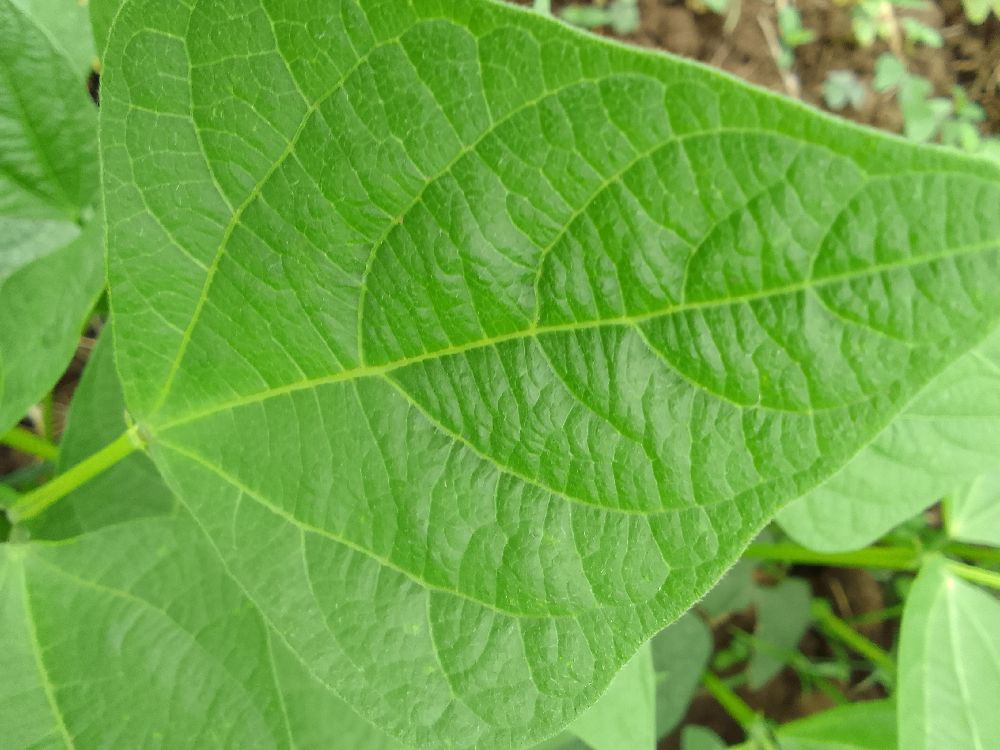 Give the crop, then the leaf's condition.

common bean, healthy
